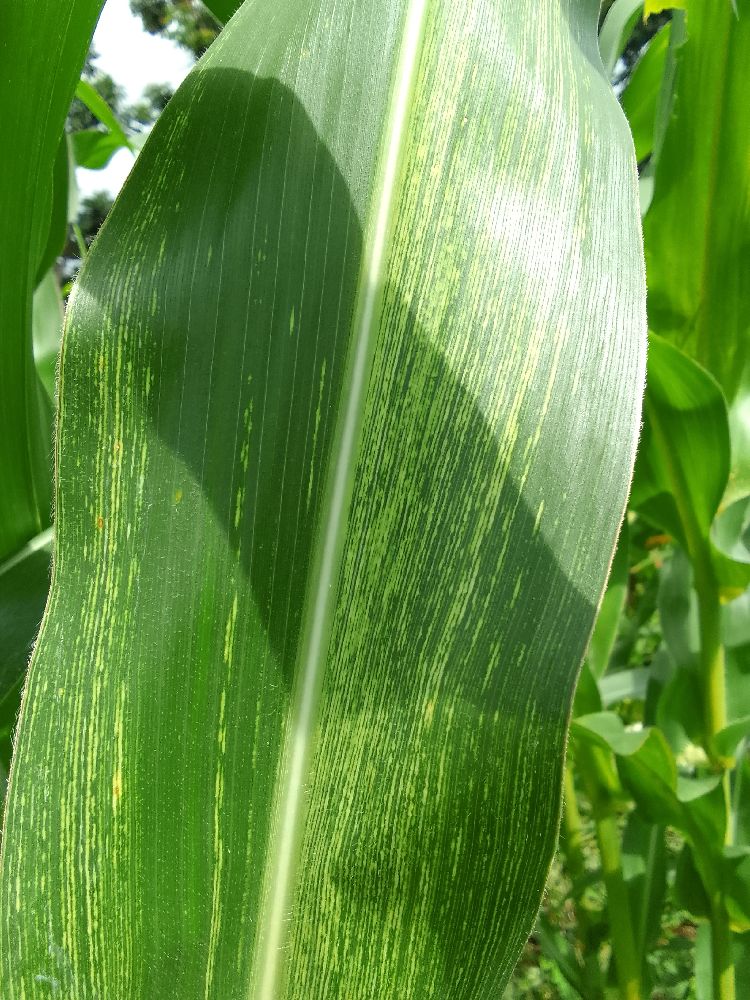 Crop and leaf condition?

maize, maize streak virus
